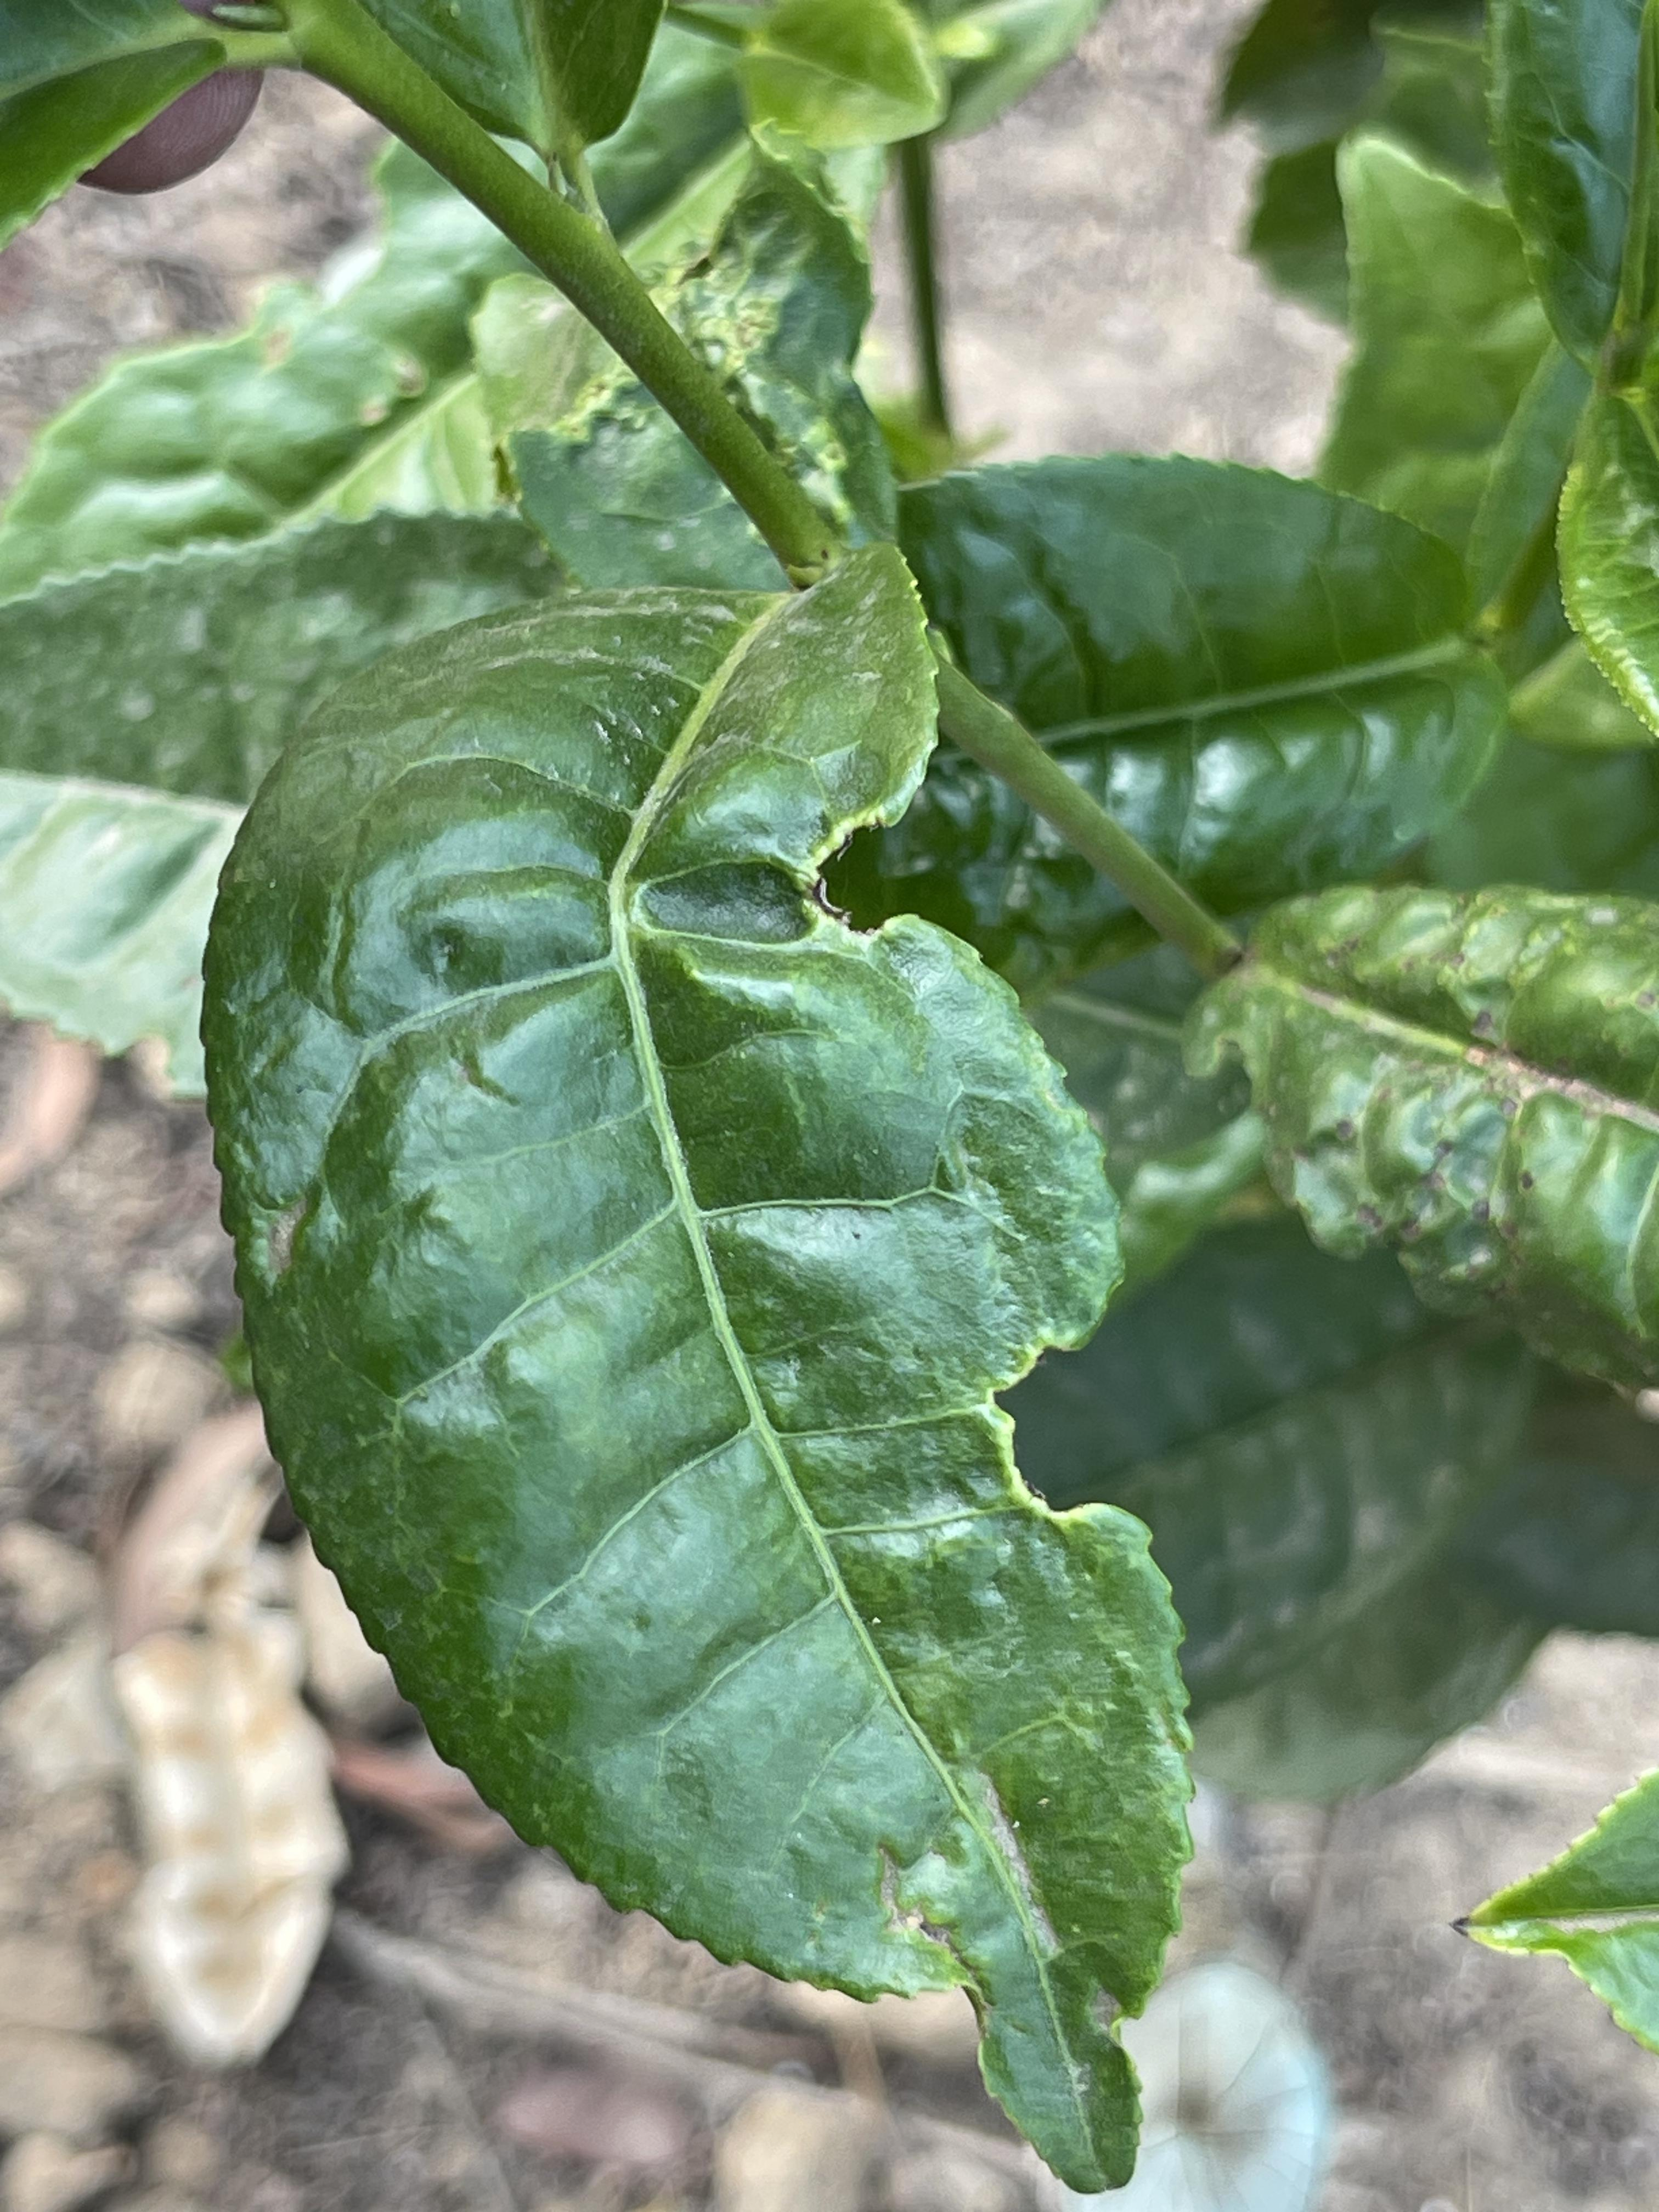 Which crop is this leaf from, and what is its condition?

tea, helopeltis
